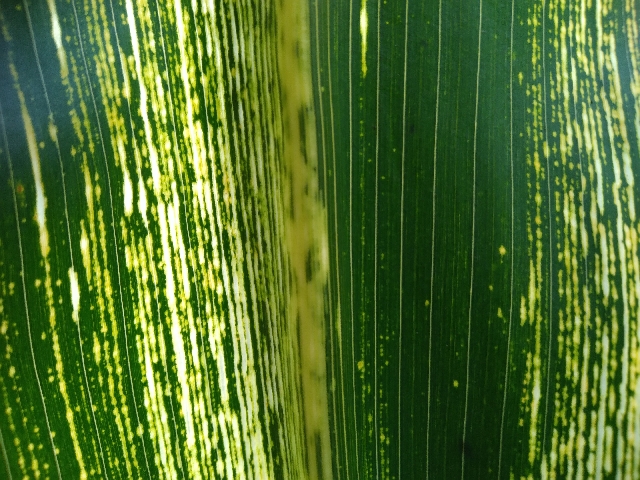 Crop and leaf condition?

maize, maize streak virus
